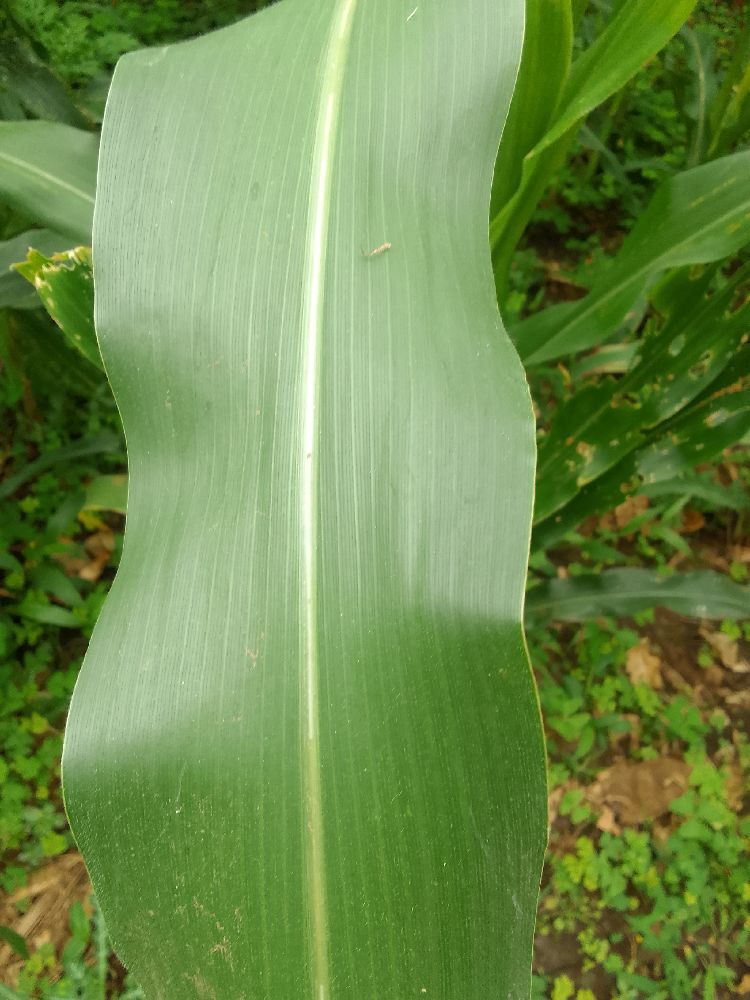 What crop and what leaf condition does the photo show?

maize, healthy
